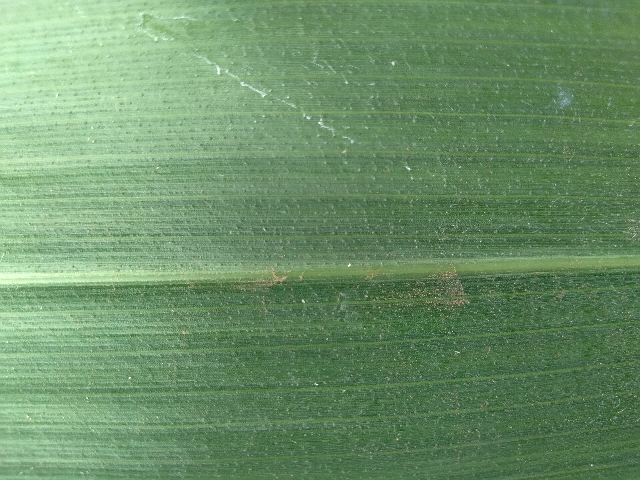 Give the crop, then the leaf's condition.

maize, healthy
